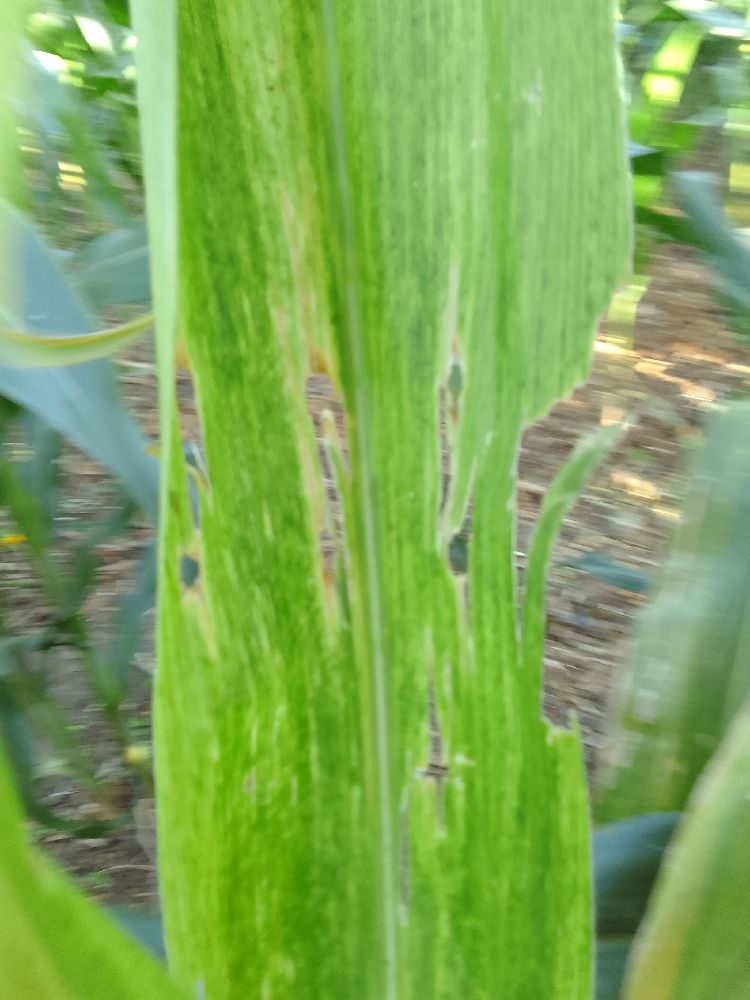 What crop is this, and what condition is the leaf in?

maize, maize lethal necrosis
